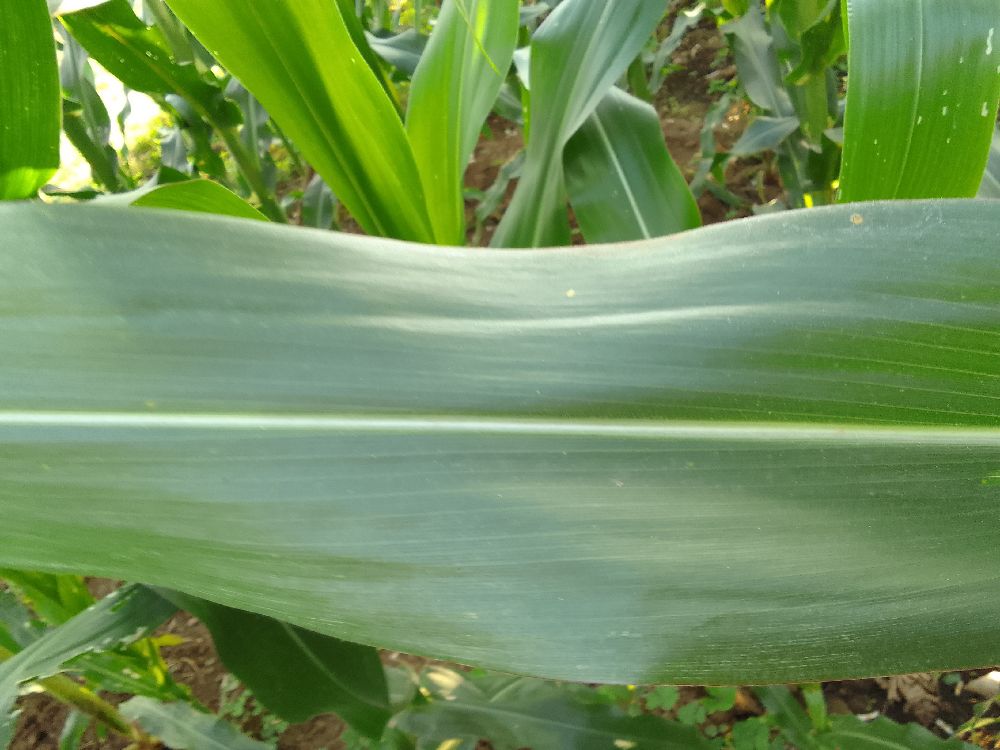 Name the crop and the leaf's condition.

maize, healthy
